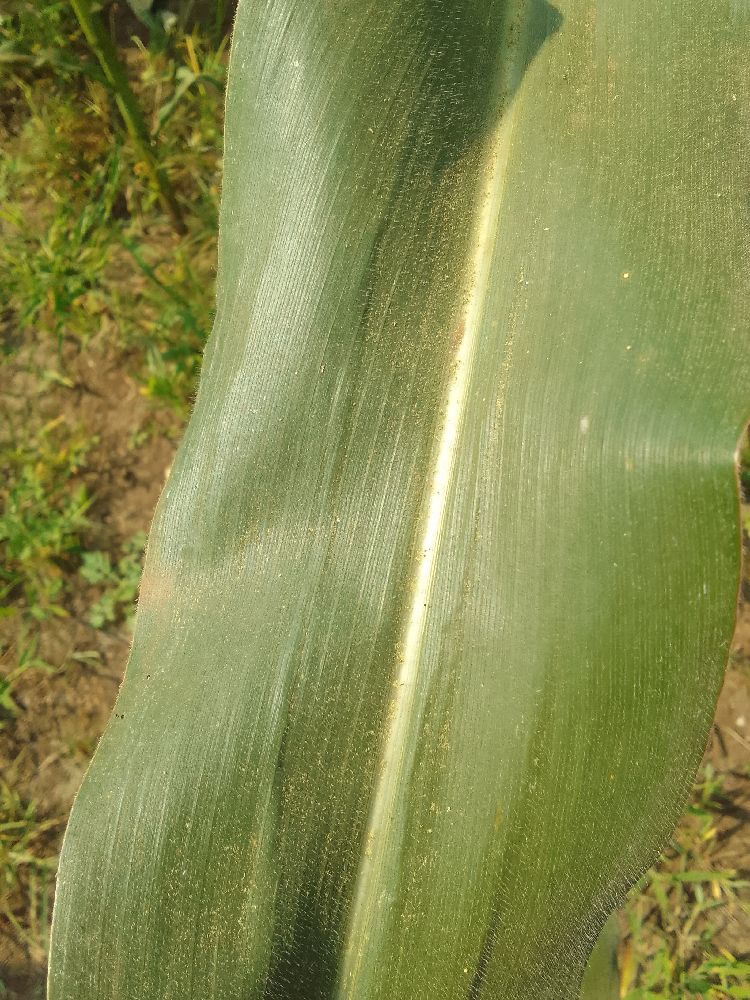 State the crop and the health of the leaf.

maize, healthy
